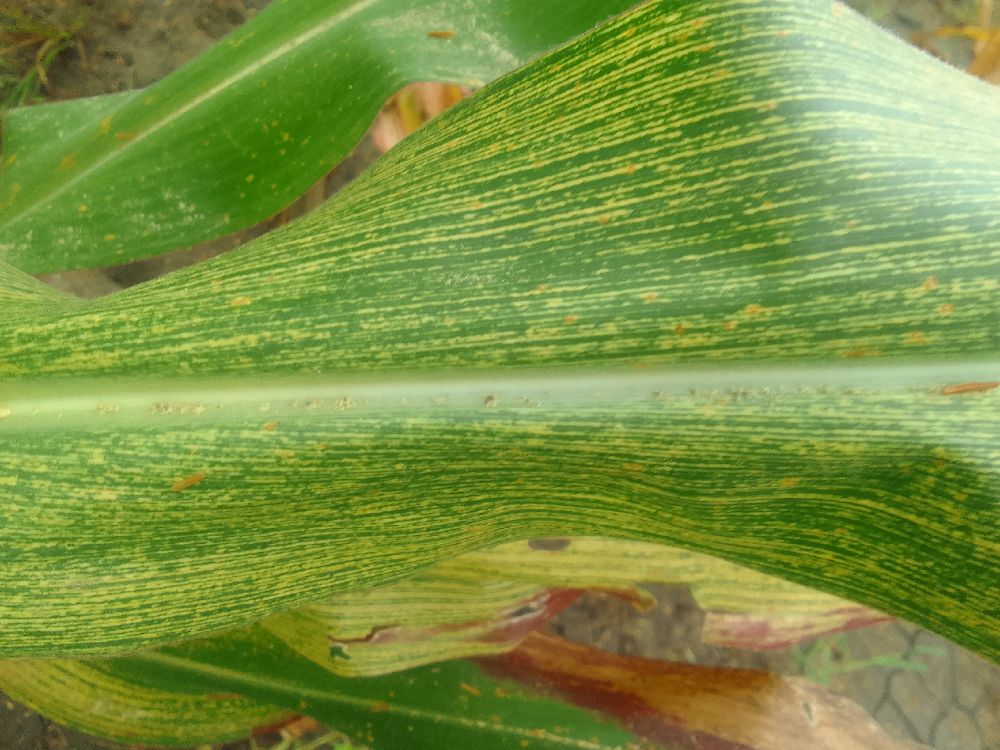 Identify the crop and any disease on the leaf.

maize, maize streak virus
